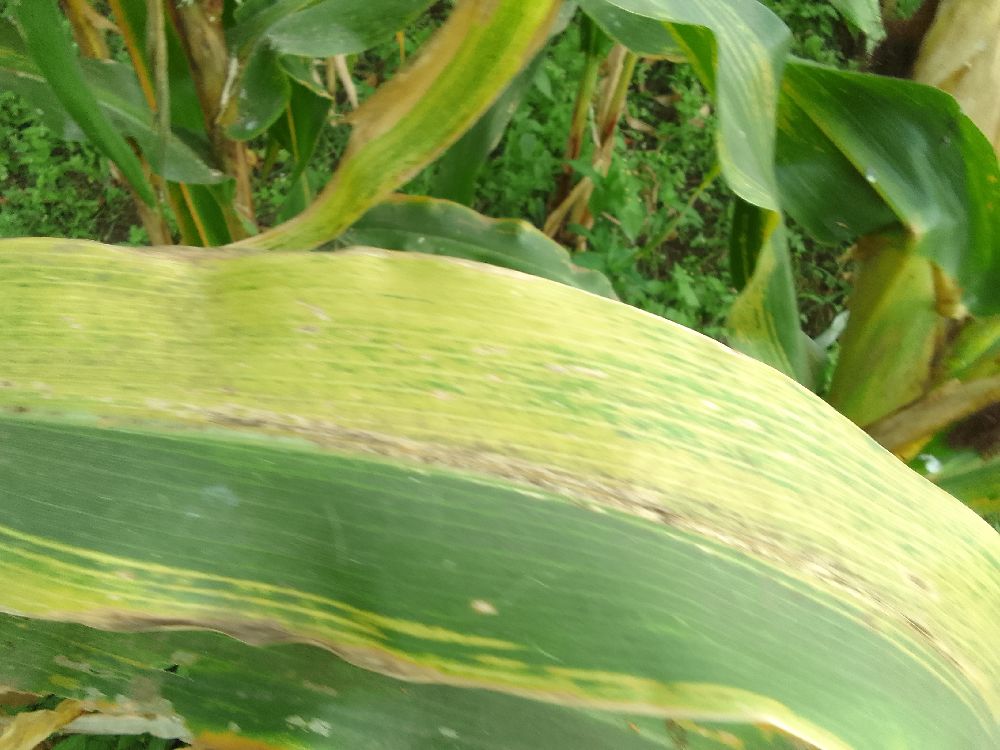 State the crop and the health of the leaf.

maize, maize lethal necrosis
